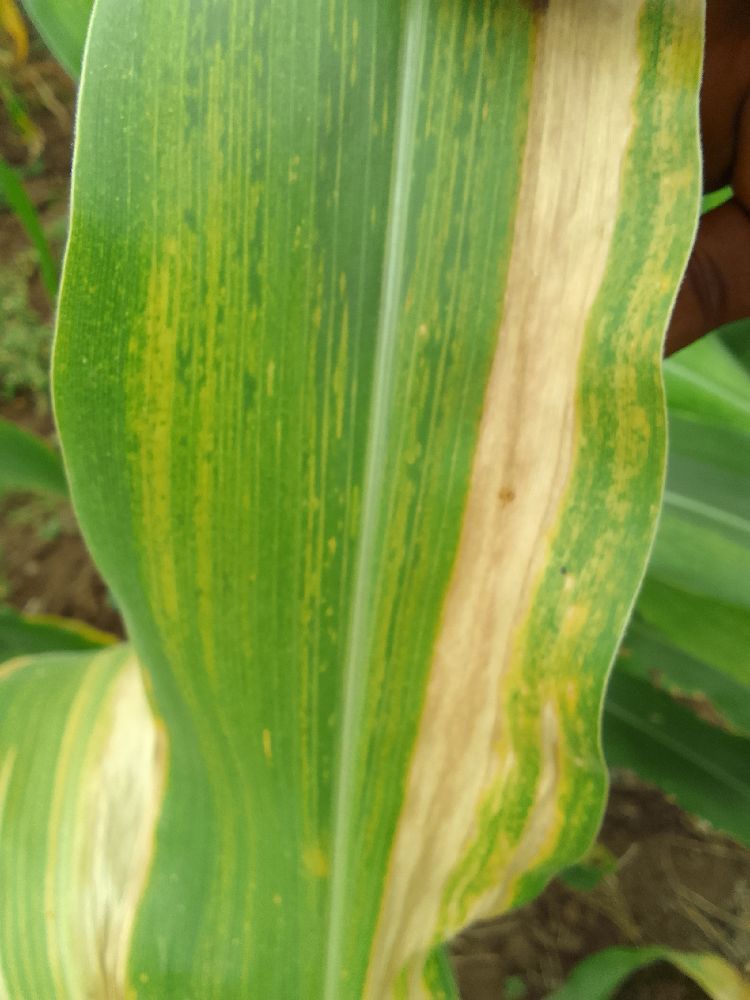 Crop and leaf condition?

maize, maize lethal necrosis
